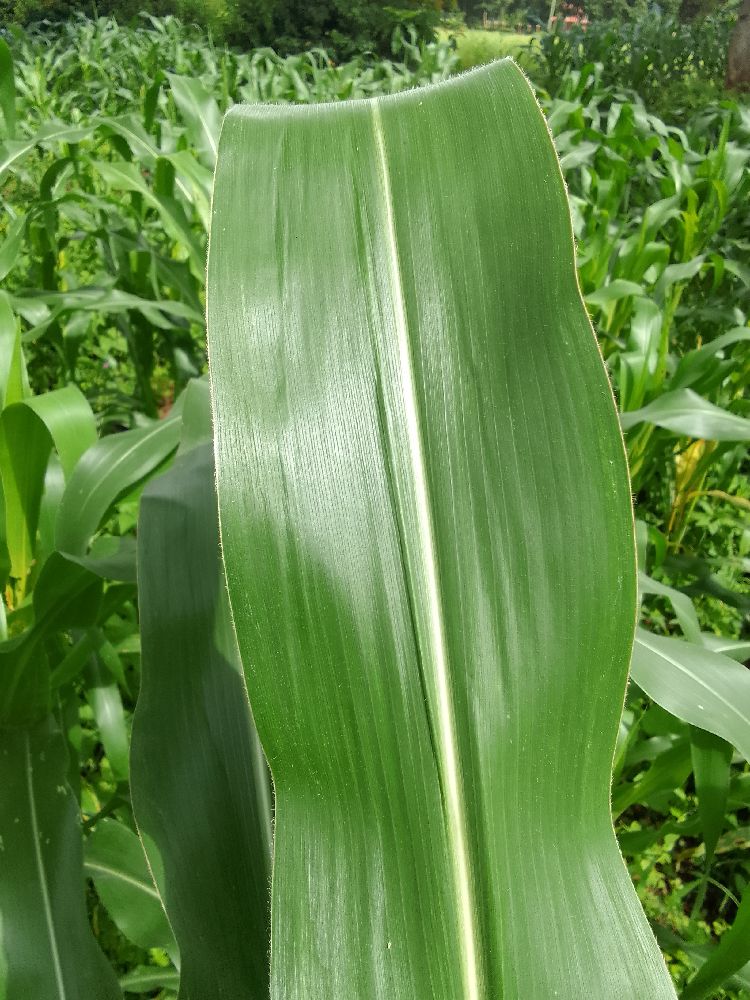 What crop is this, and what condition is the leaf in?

maize, healthy
